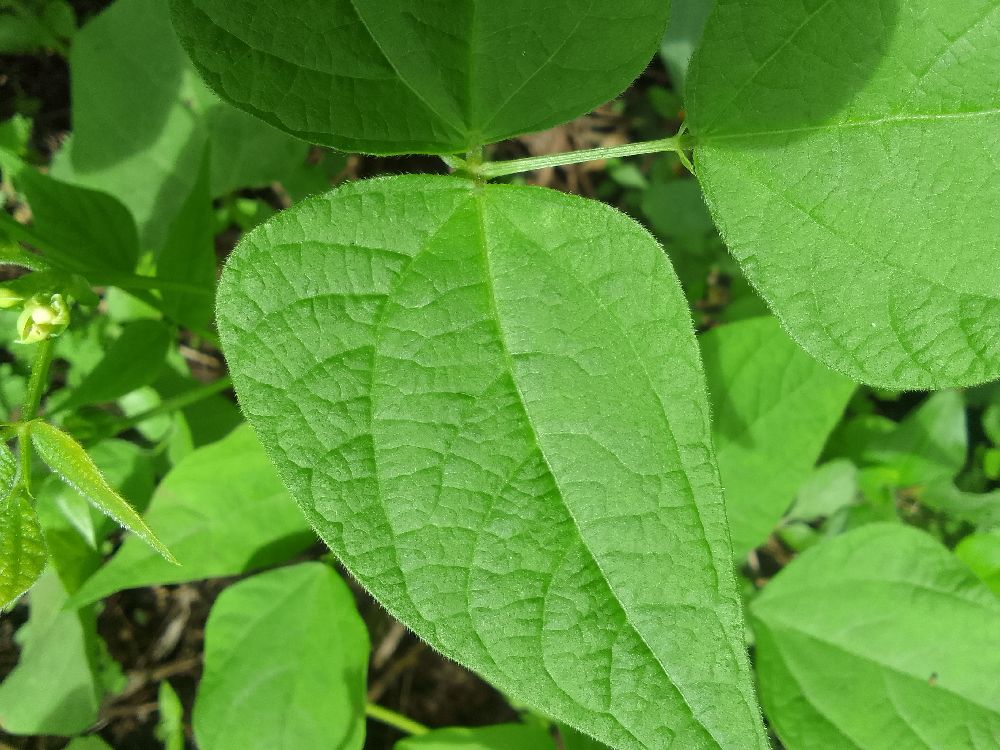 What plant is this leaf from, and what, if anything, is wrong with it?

common bean, healthy
